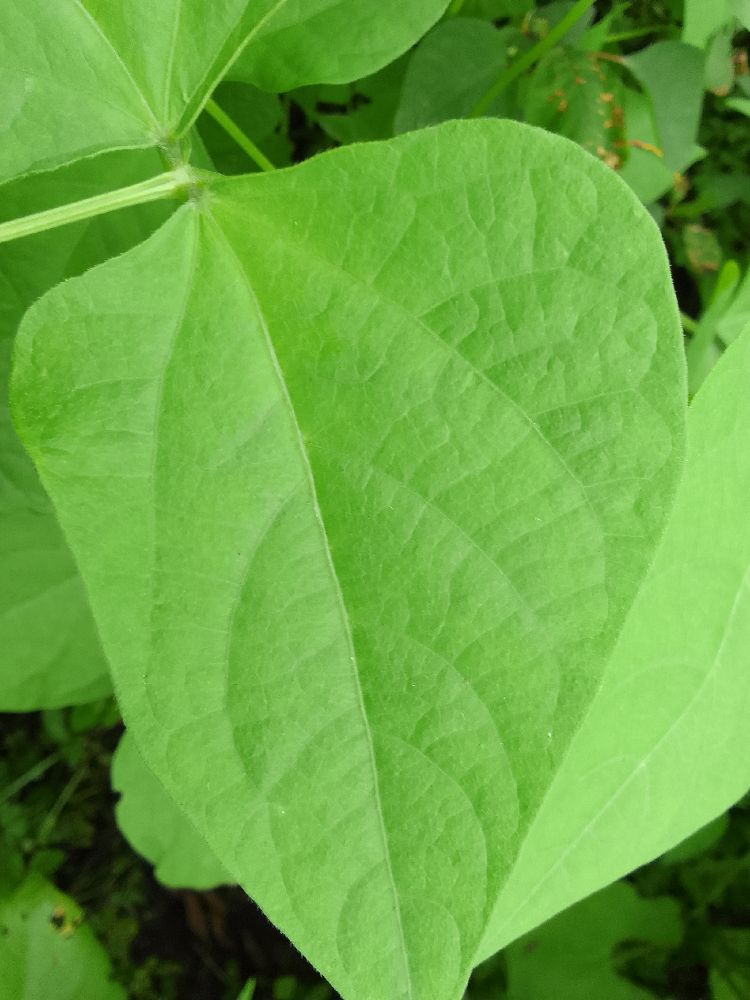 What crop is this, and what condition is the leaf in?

common bean, healthy
